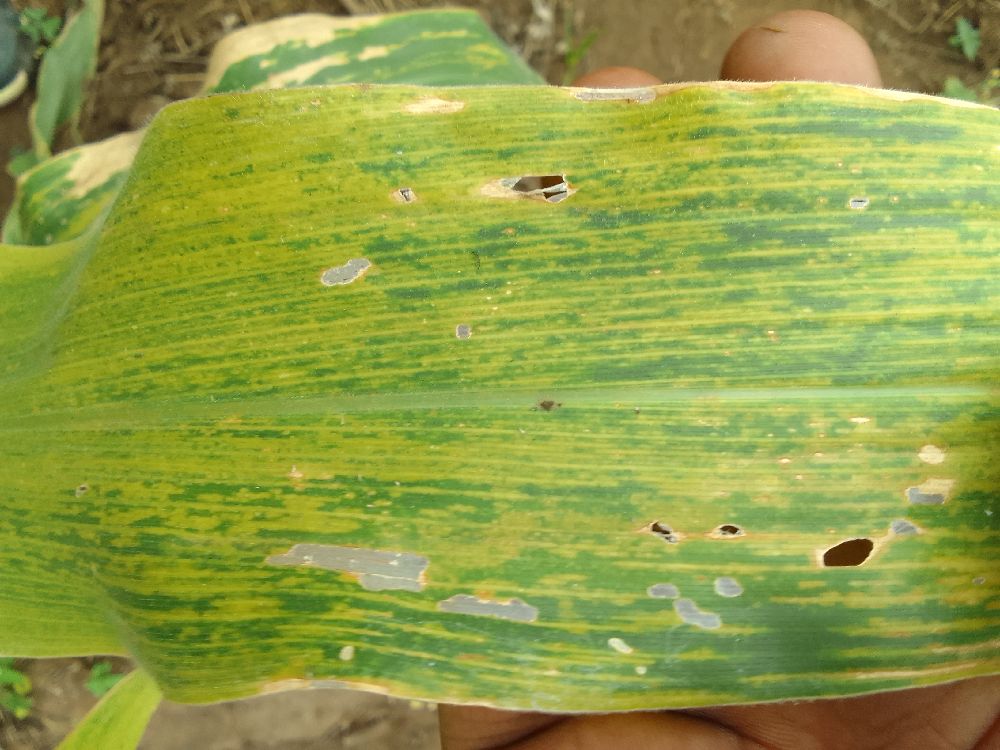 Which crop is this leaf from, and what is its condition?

maize, maize lethal necrosis
